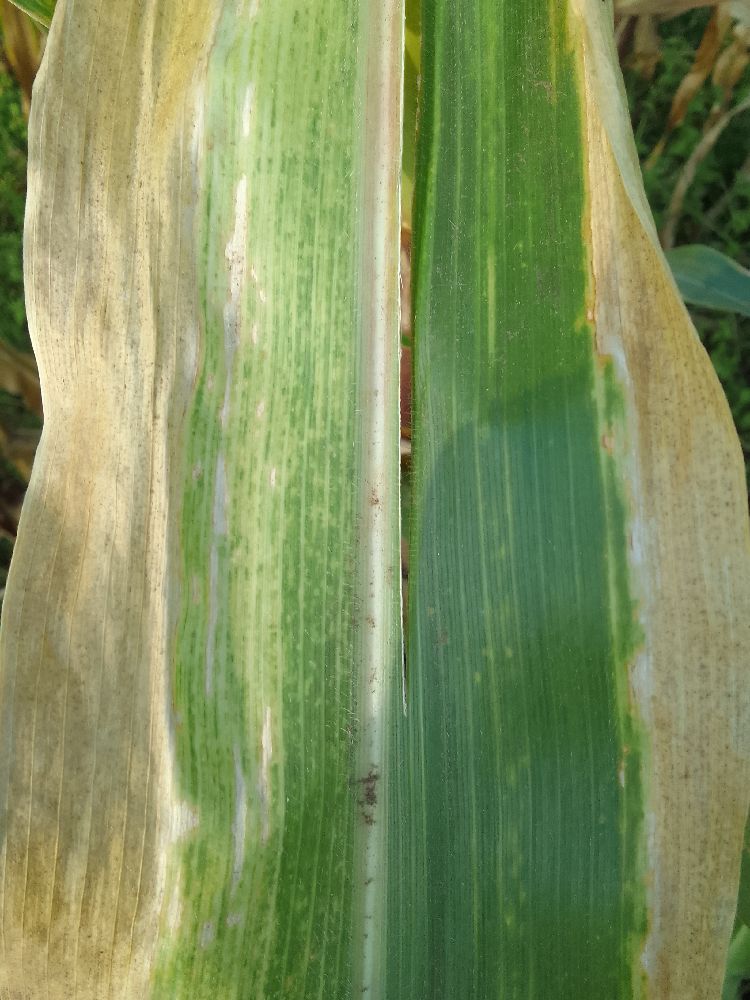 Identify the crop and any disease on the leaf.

maize, maize lethal necrosis
